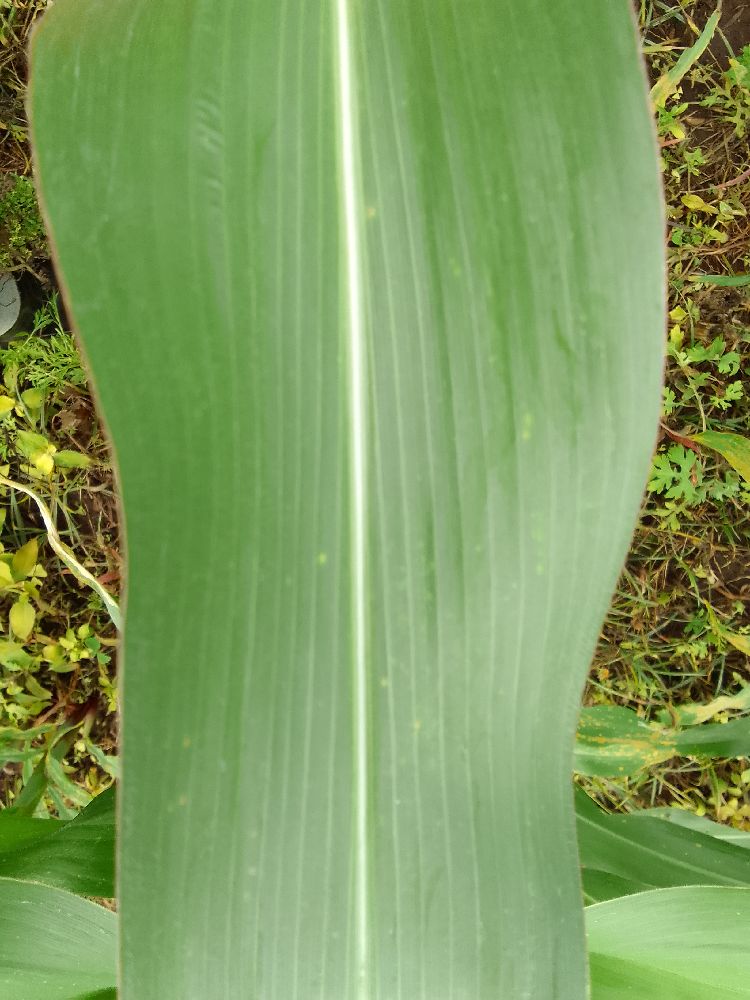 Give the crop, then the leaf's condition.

maize, healthy
